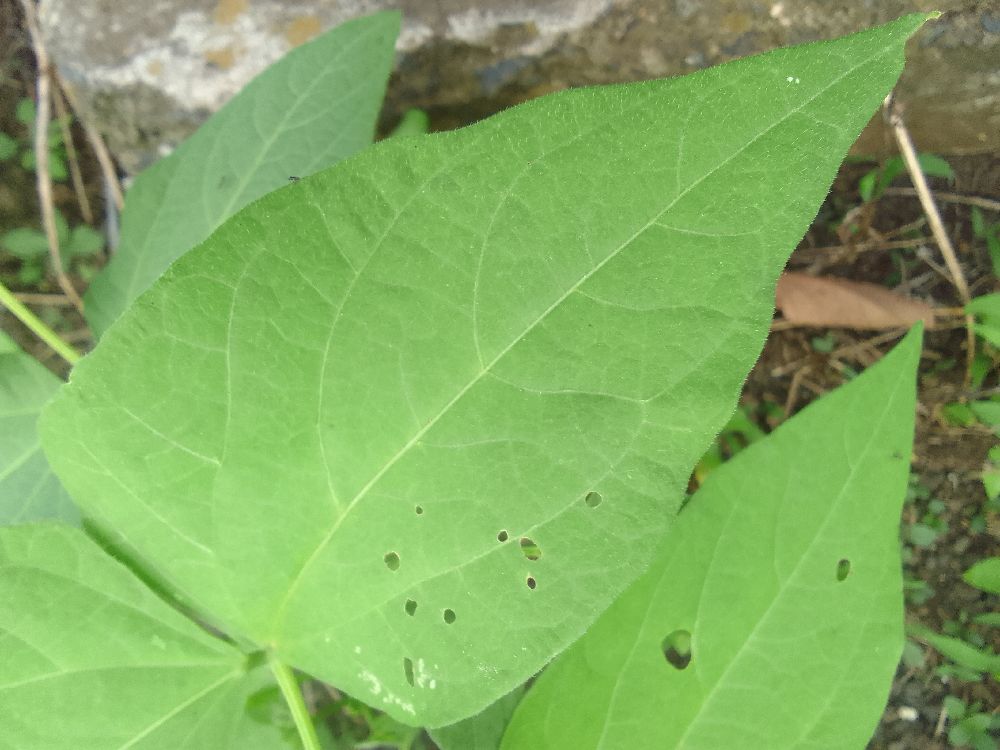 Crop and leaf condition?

common bean, healthy
